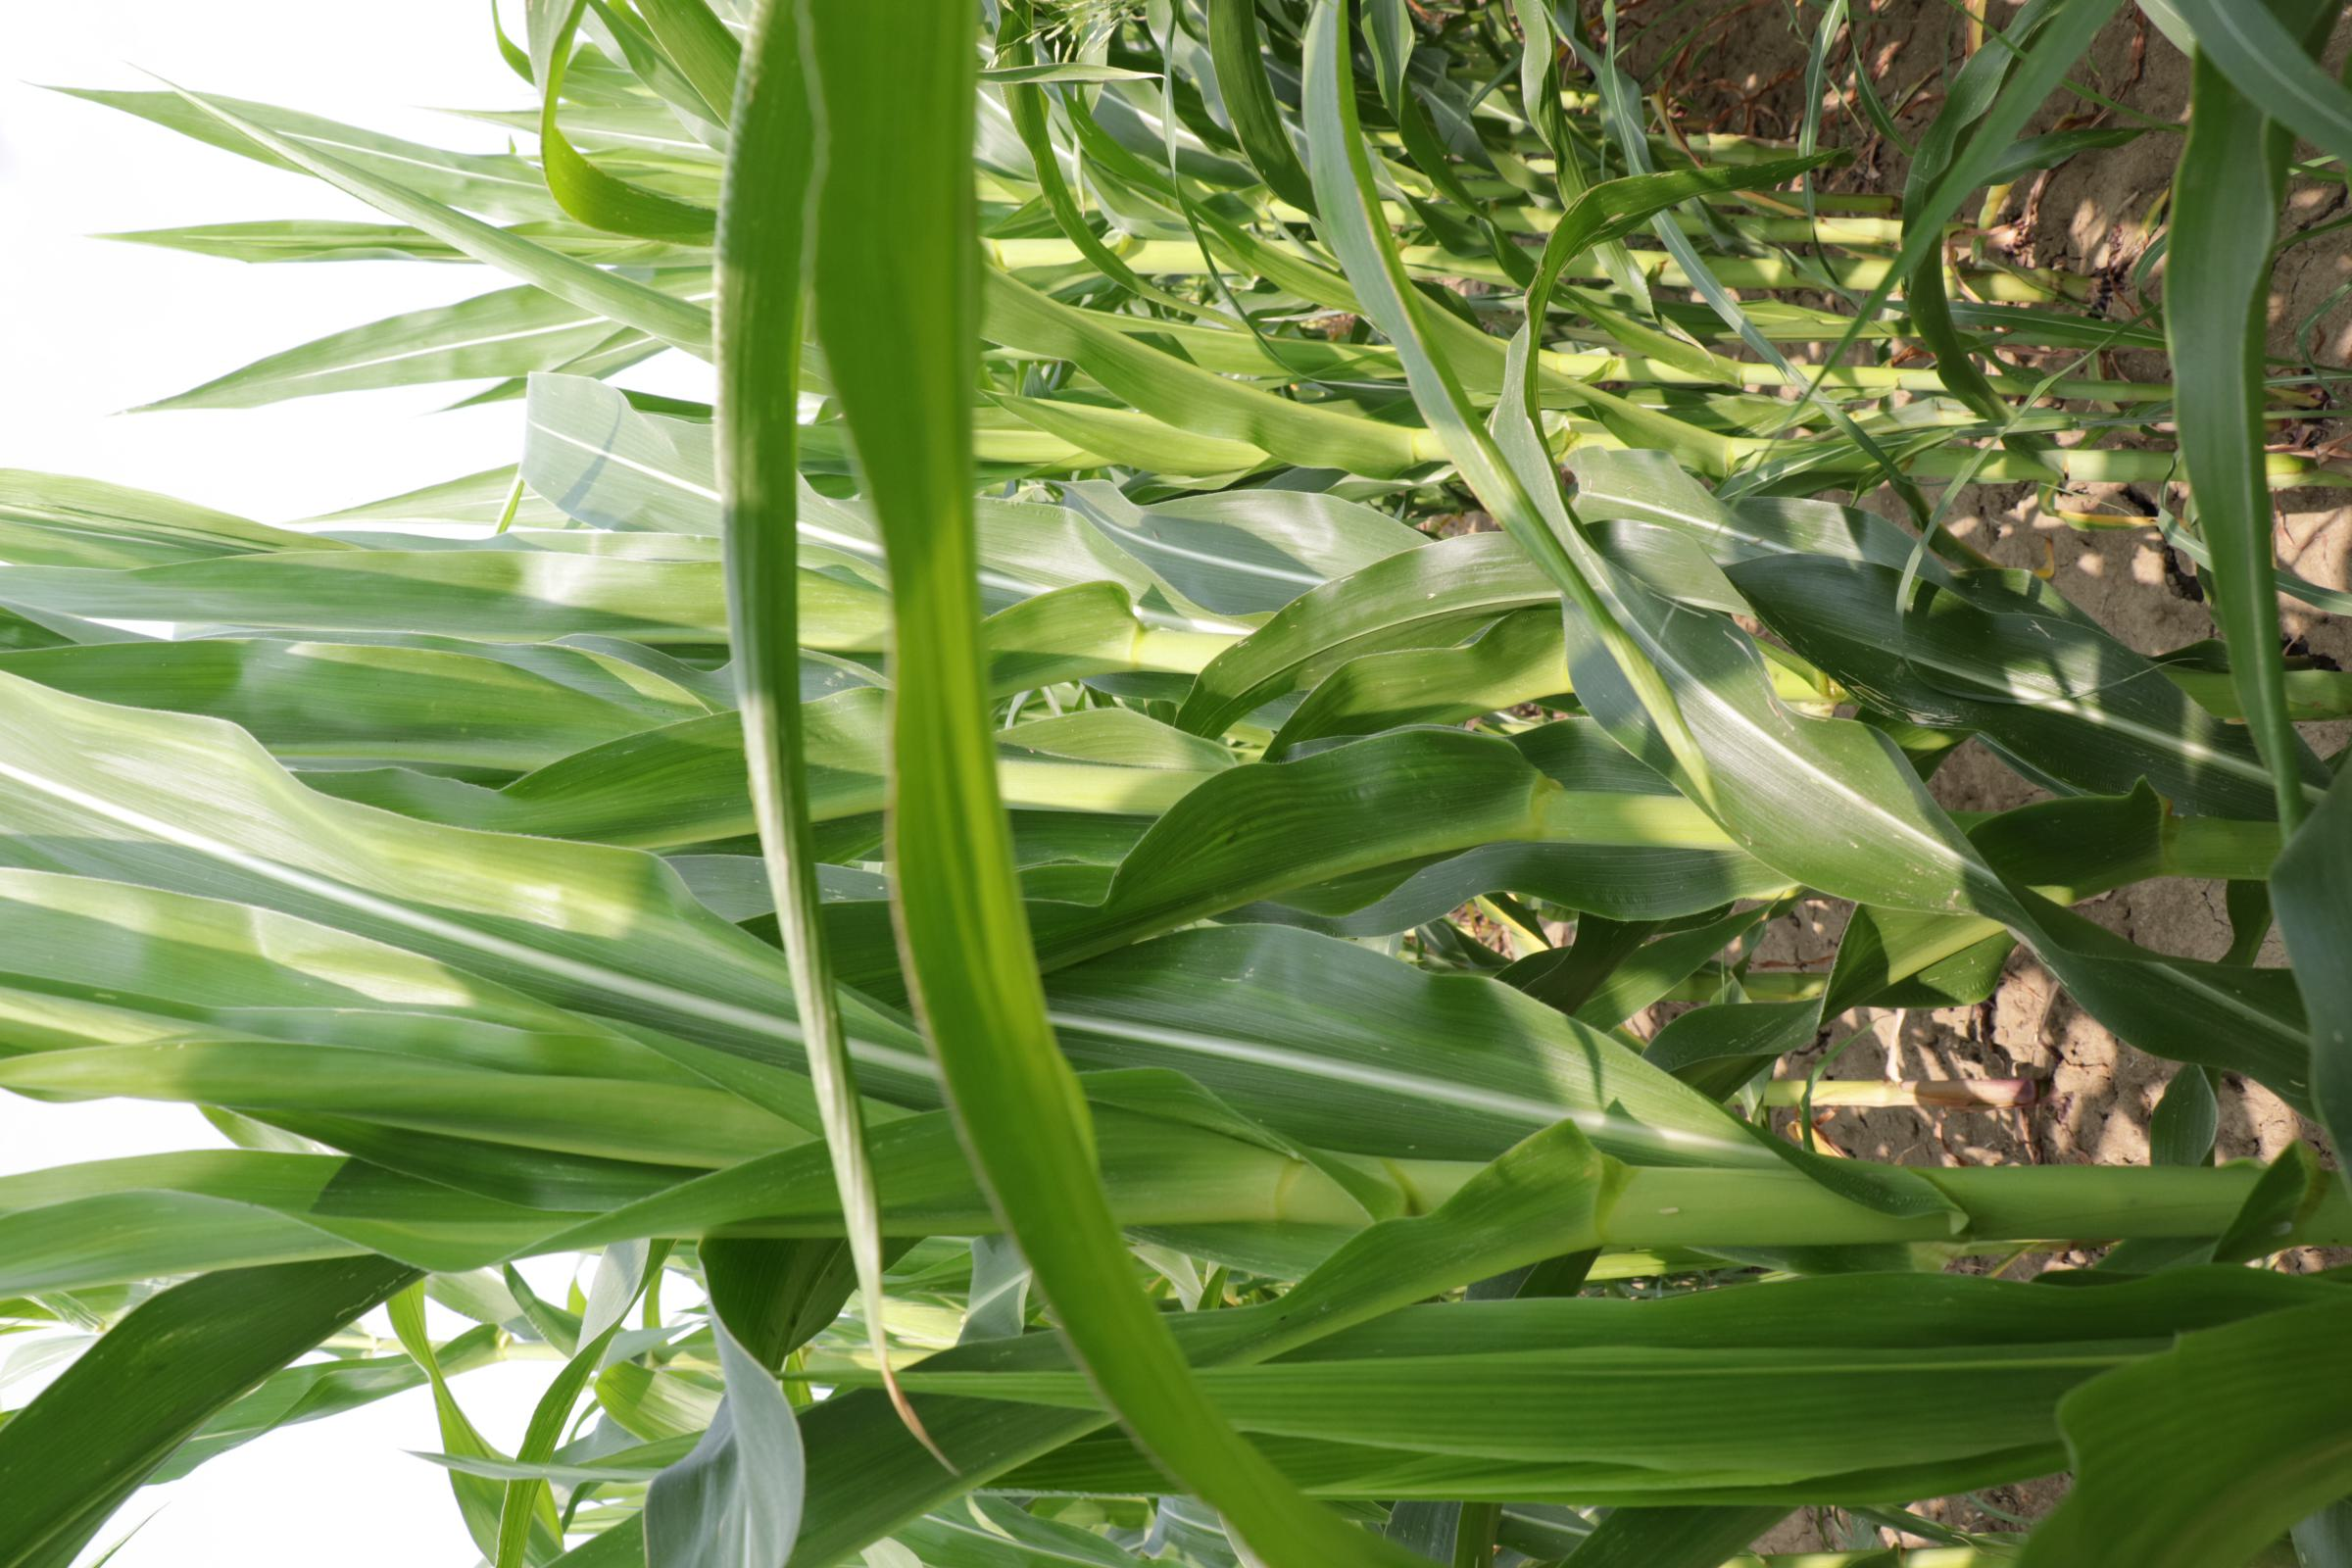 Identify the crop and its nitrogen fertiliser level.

maize, full nitrogen fertilisation
